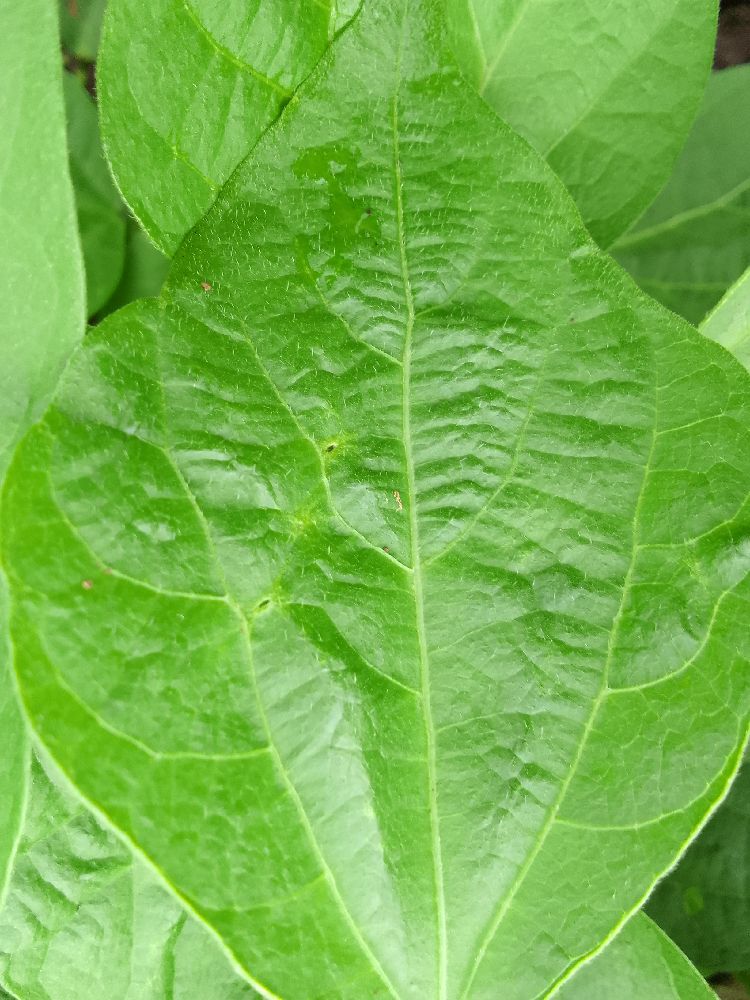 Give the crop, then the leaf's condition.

common bean, healthy
